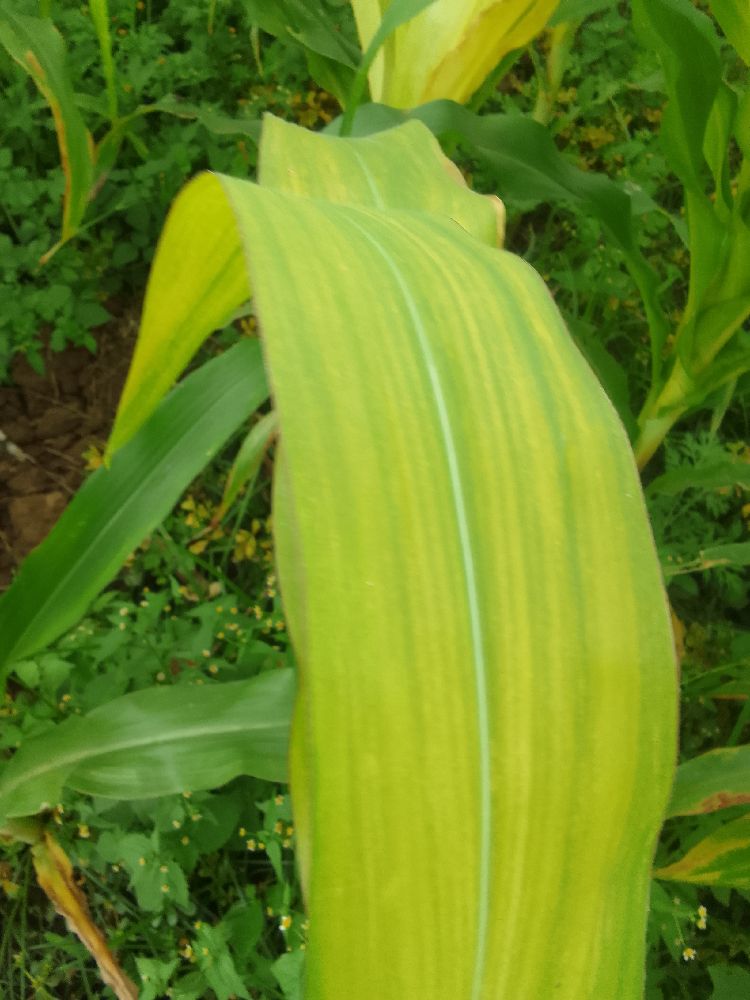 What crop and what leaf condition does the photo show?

maize, maize lethal necrosis
